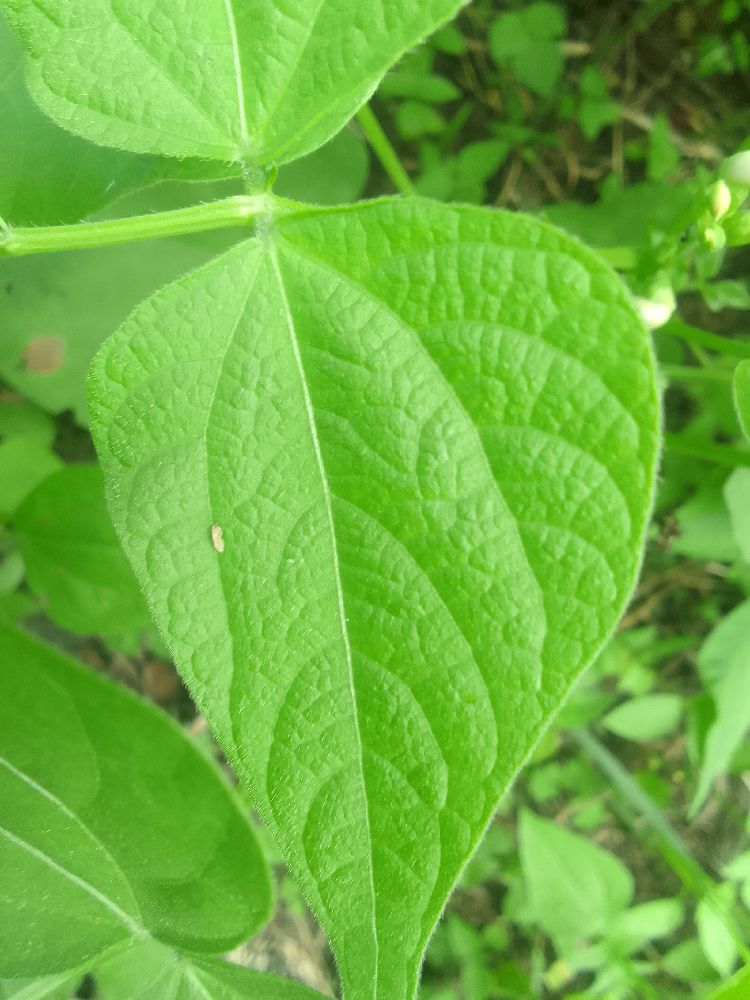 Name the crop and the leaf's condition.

common bean, healthy
